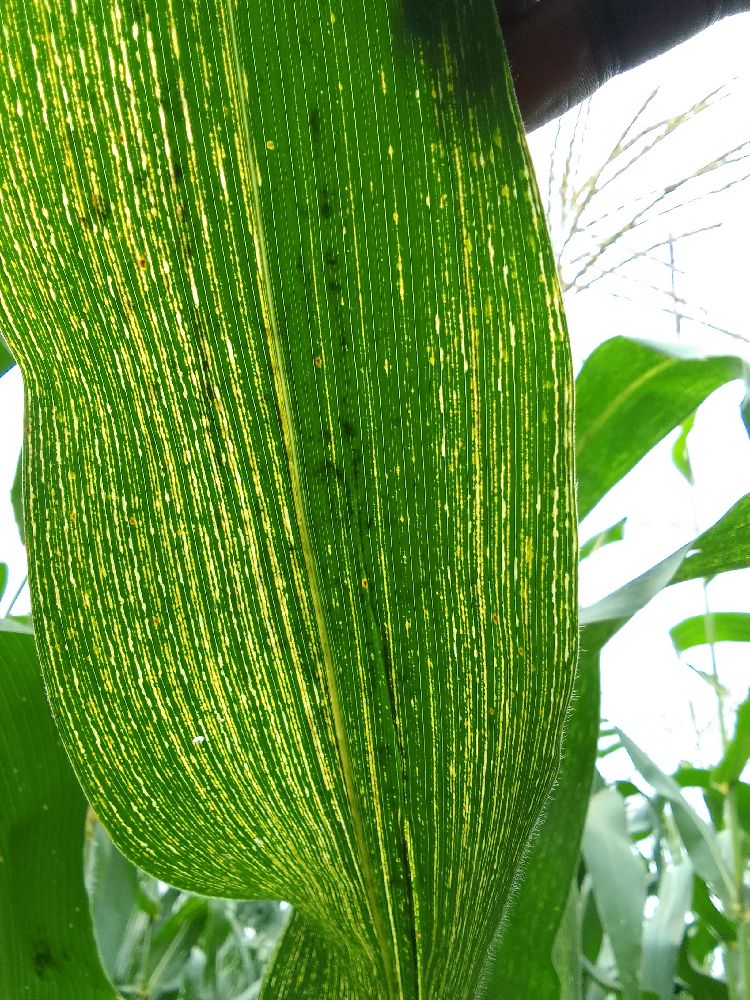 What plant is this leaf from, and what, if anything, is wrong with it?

maize, maize streak virus
